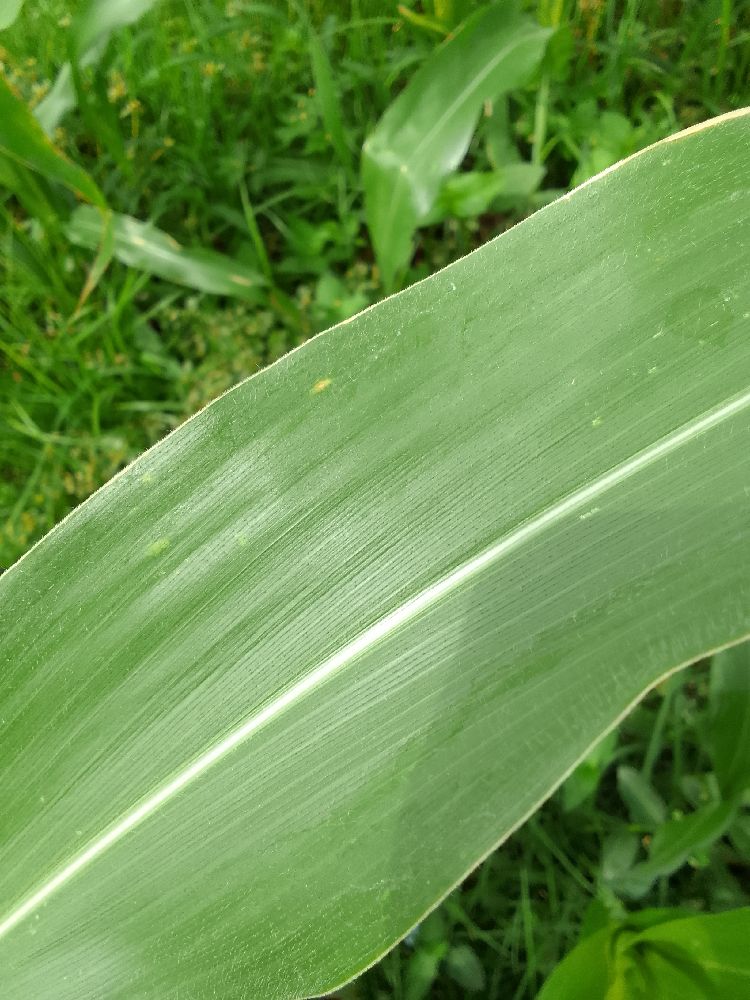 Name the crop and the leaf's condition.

maize, healthy
